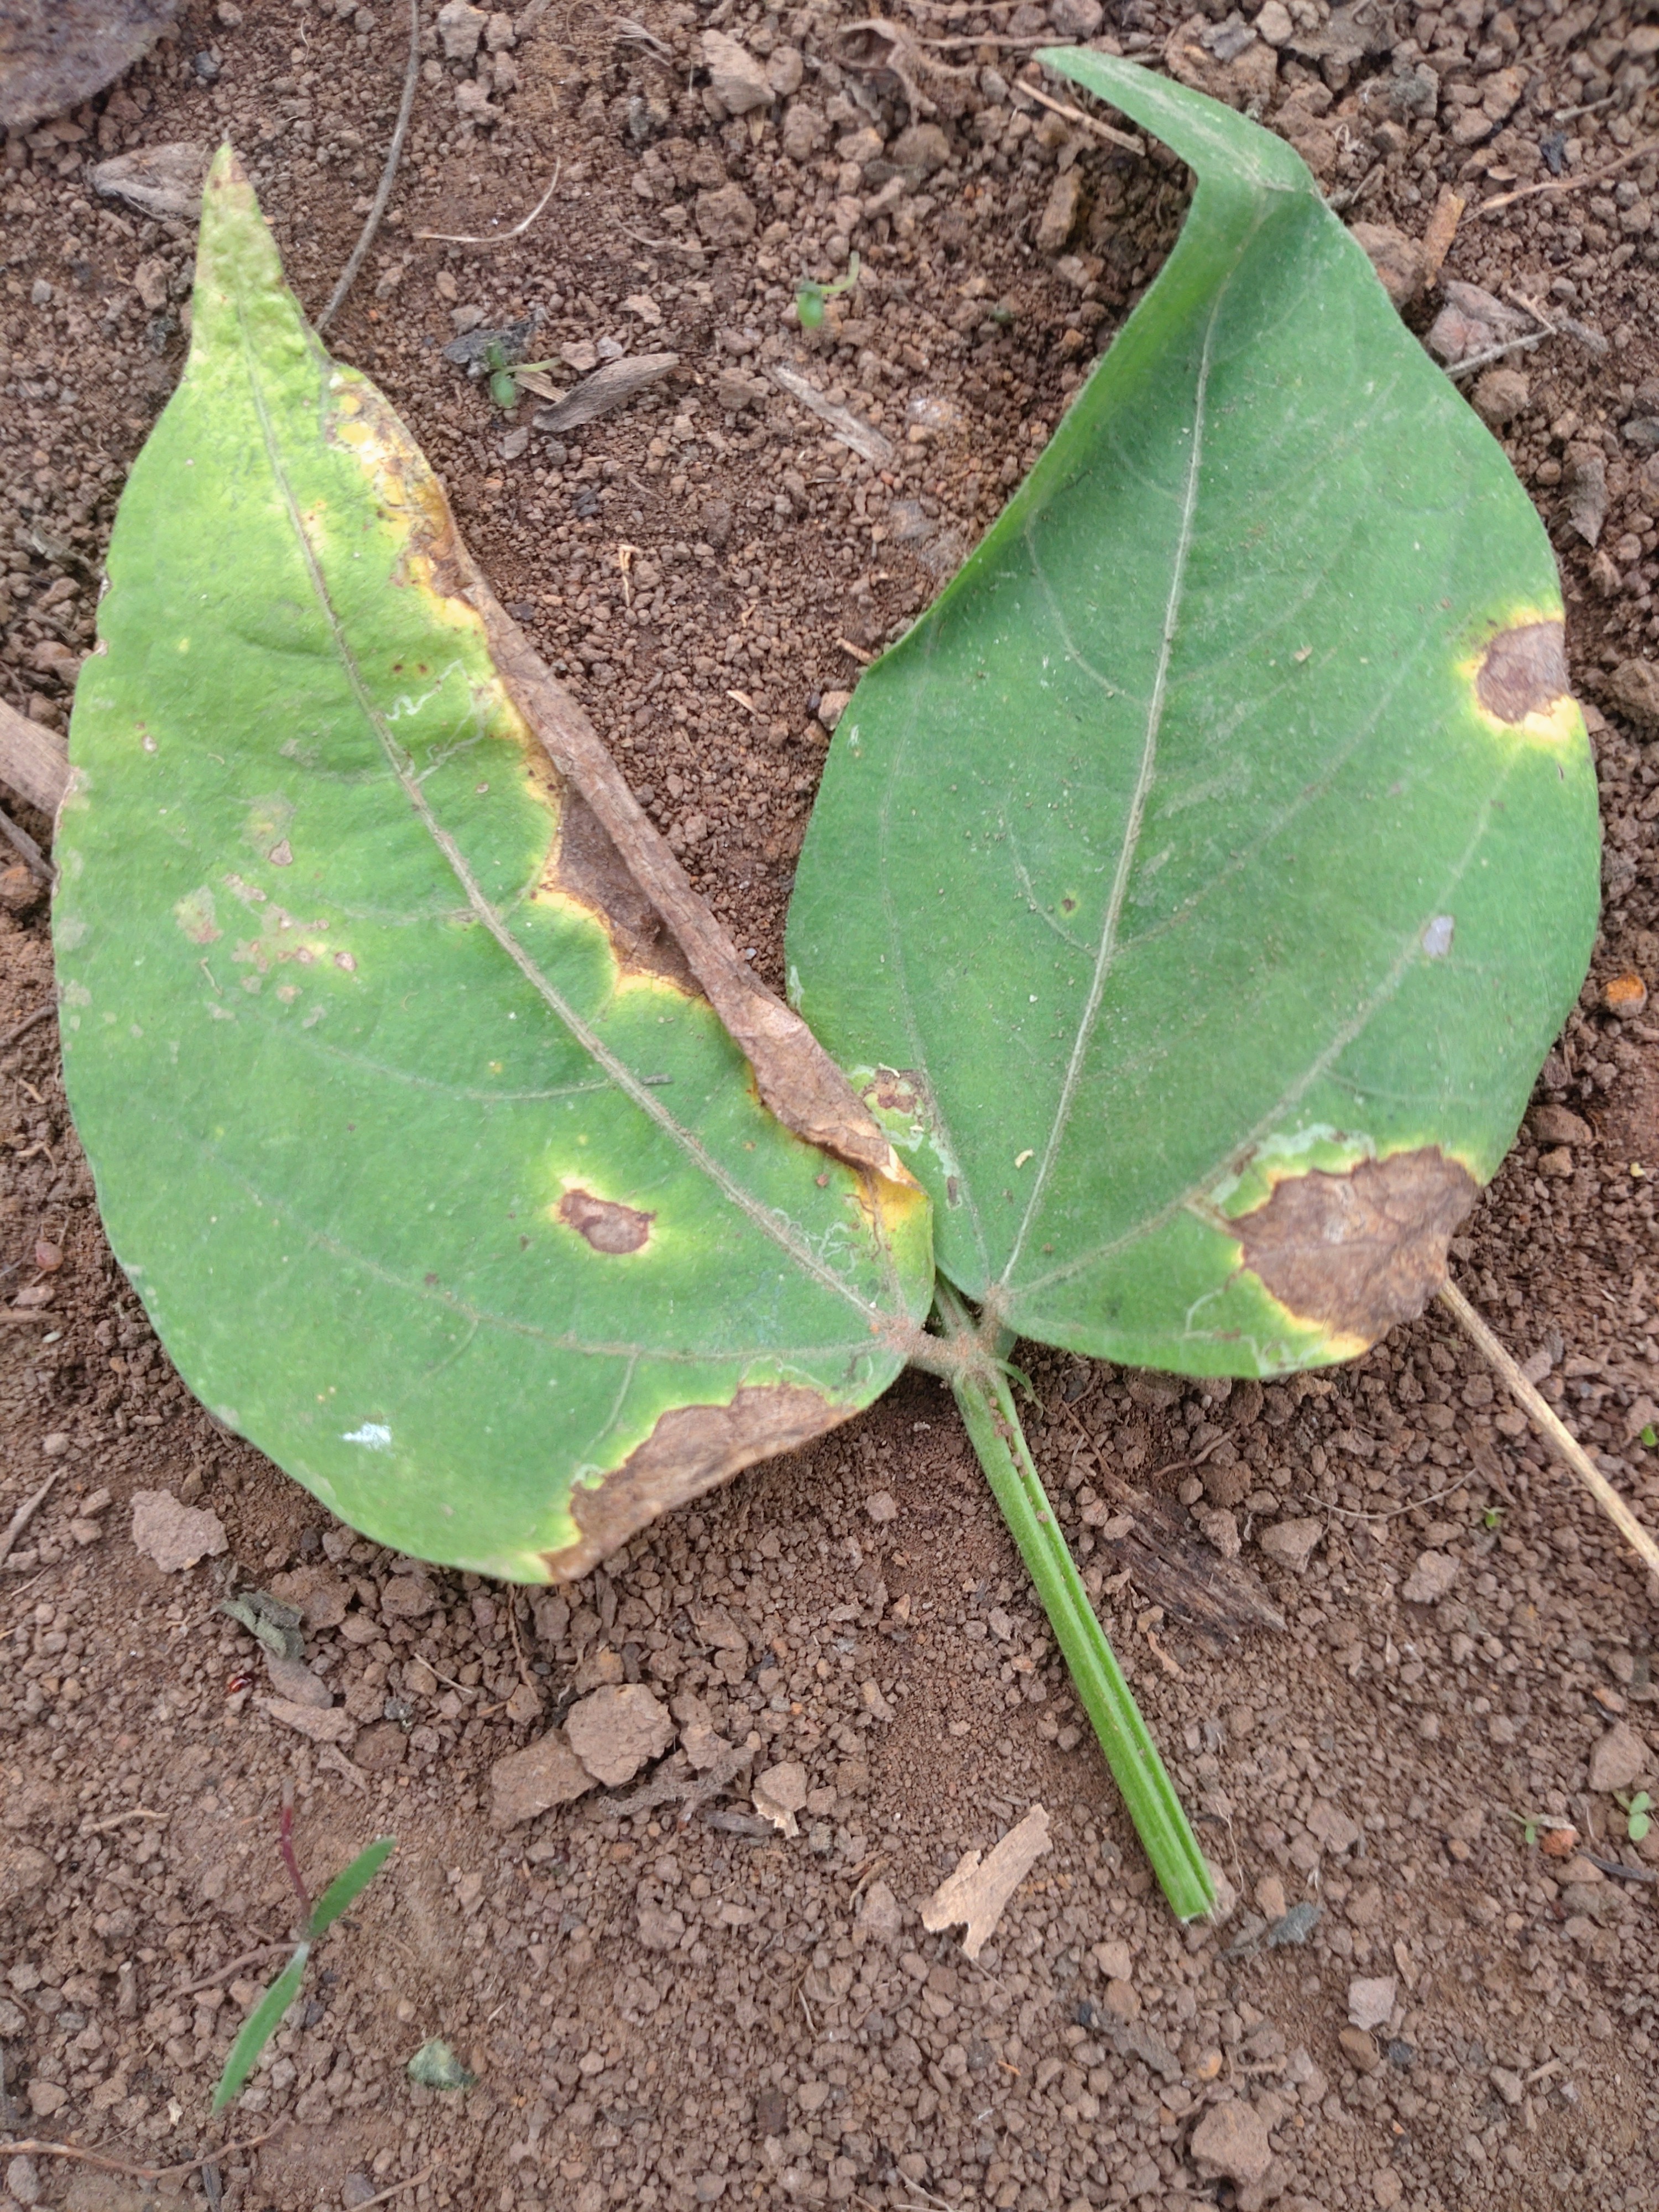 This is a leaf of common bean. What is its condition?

anthracnose
